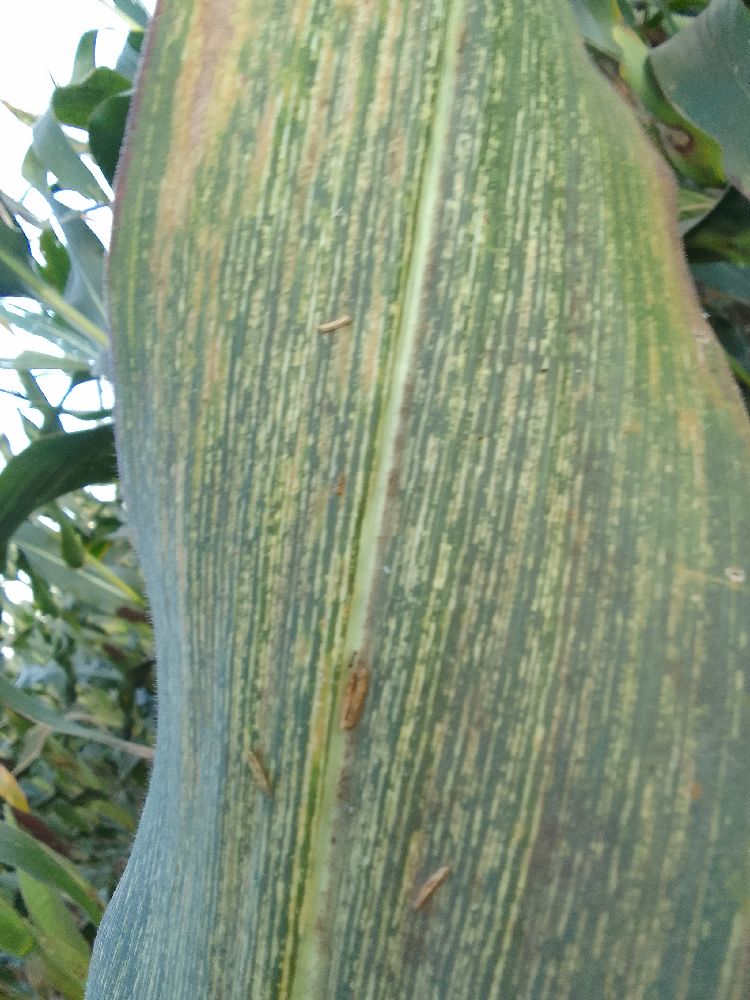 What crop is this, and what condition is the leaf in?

maize, maize streak virus
